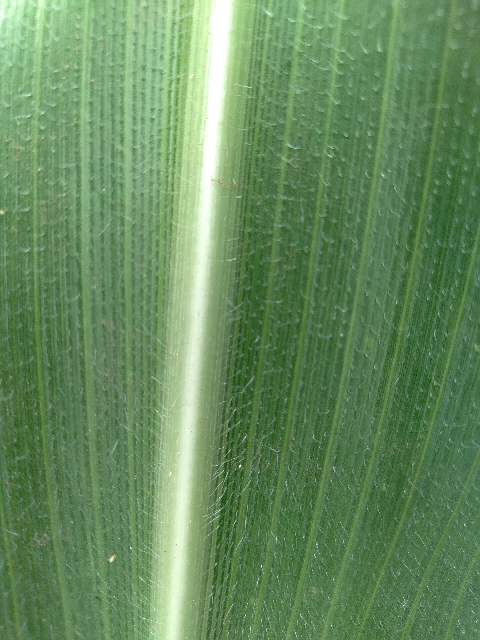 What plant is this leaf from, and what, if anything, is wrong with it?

maize, healthy
